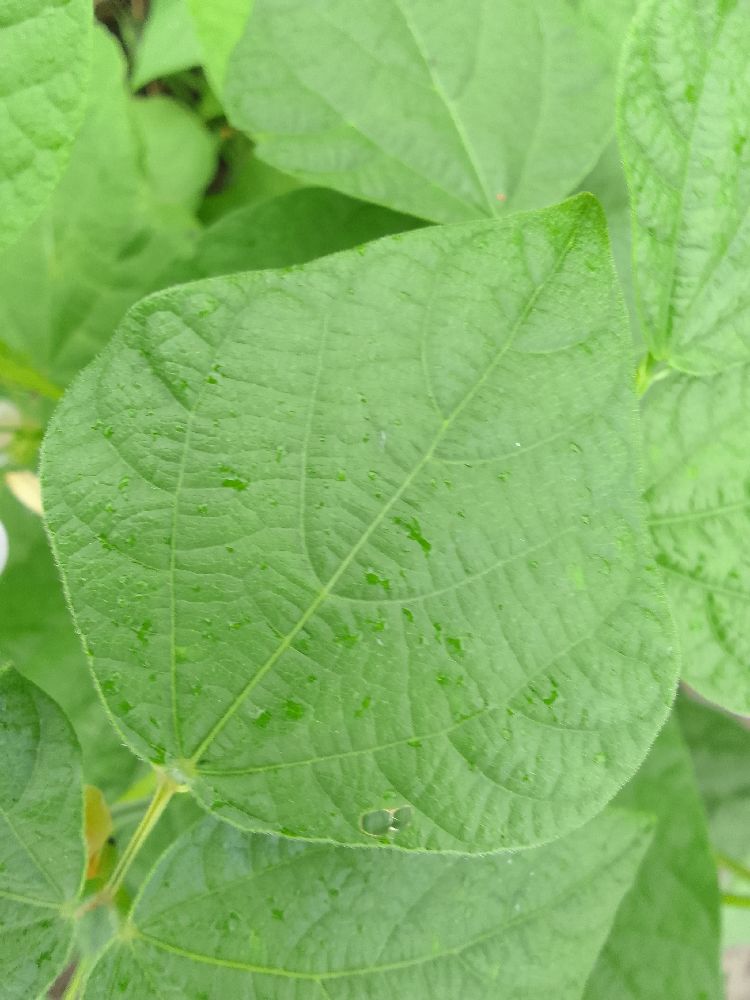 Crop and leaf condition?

common bean, healthy
